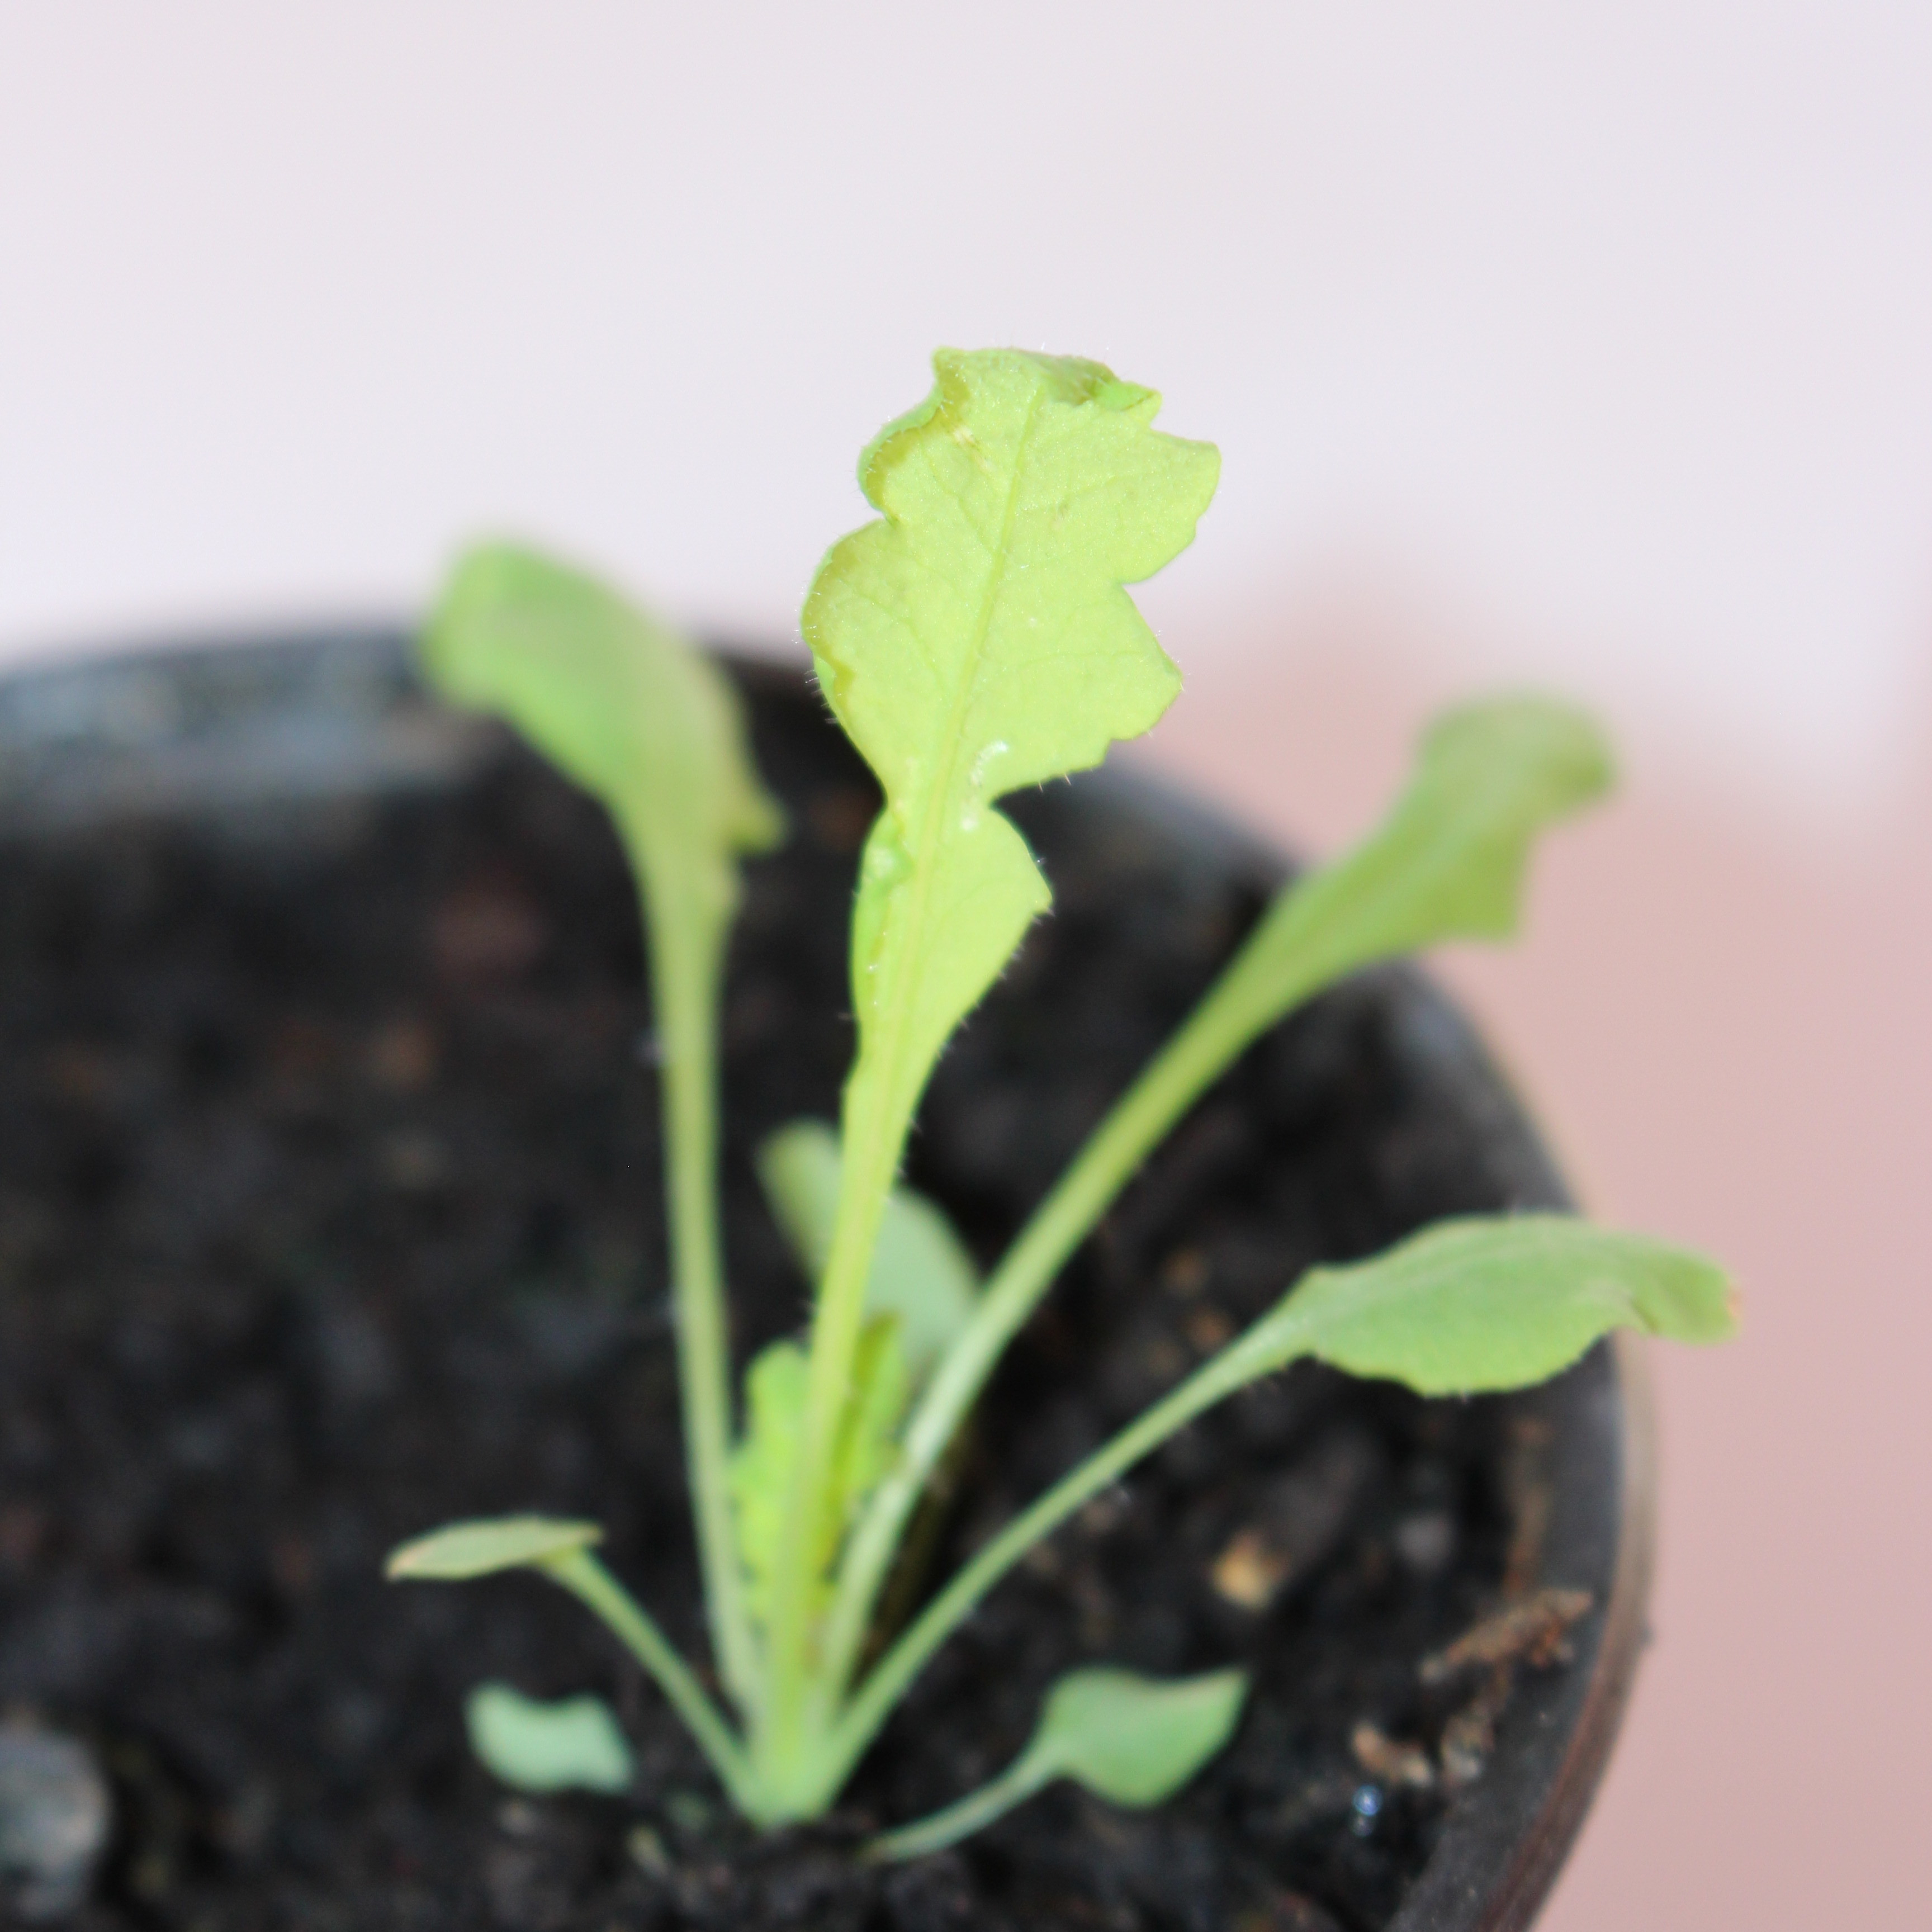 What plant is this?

Papaver rhoeas
